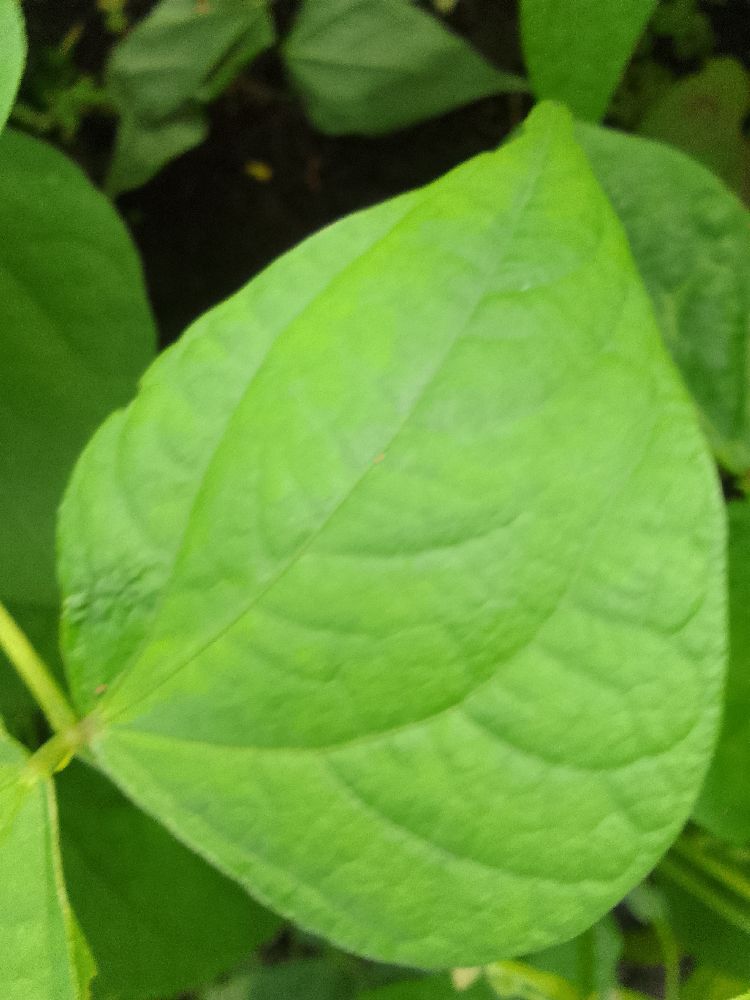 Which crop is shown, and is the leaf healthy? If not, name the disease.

common bean, healthy
